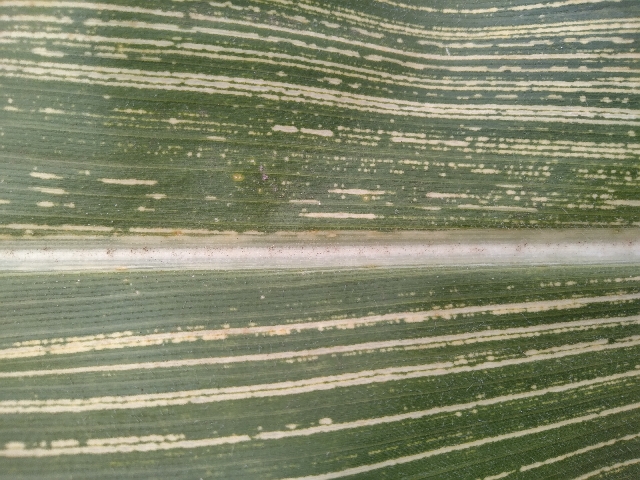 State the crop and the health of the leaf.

maize, maize streak virus
